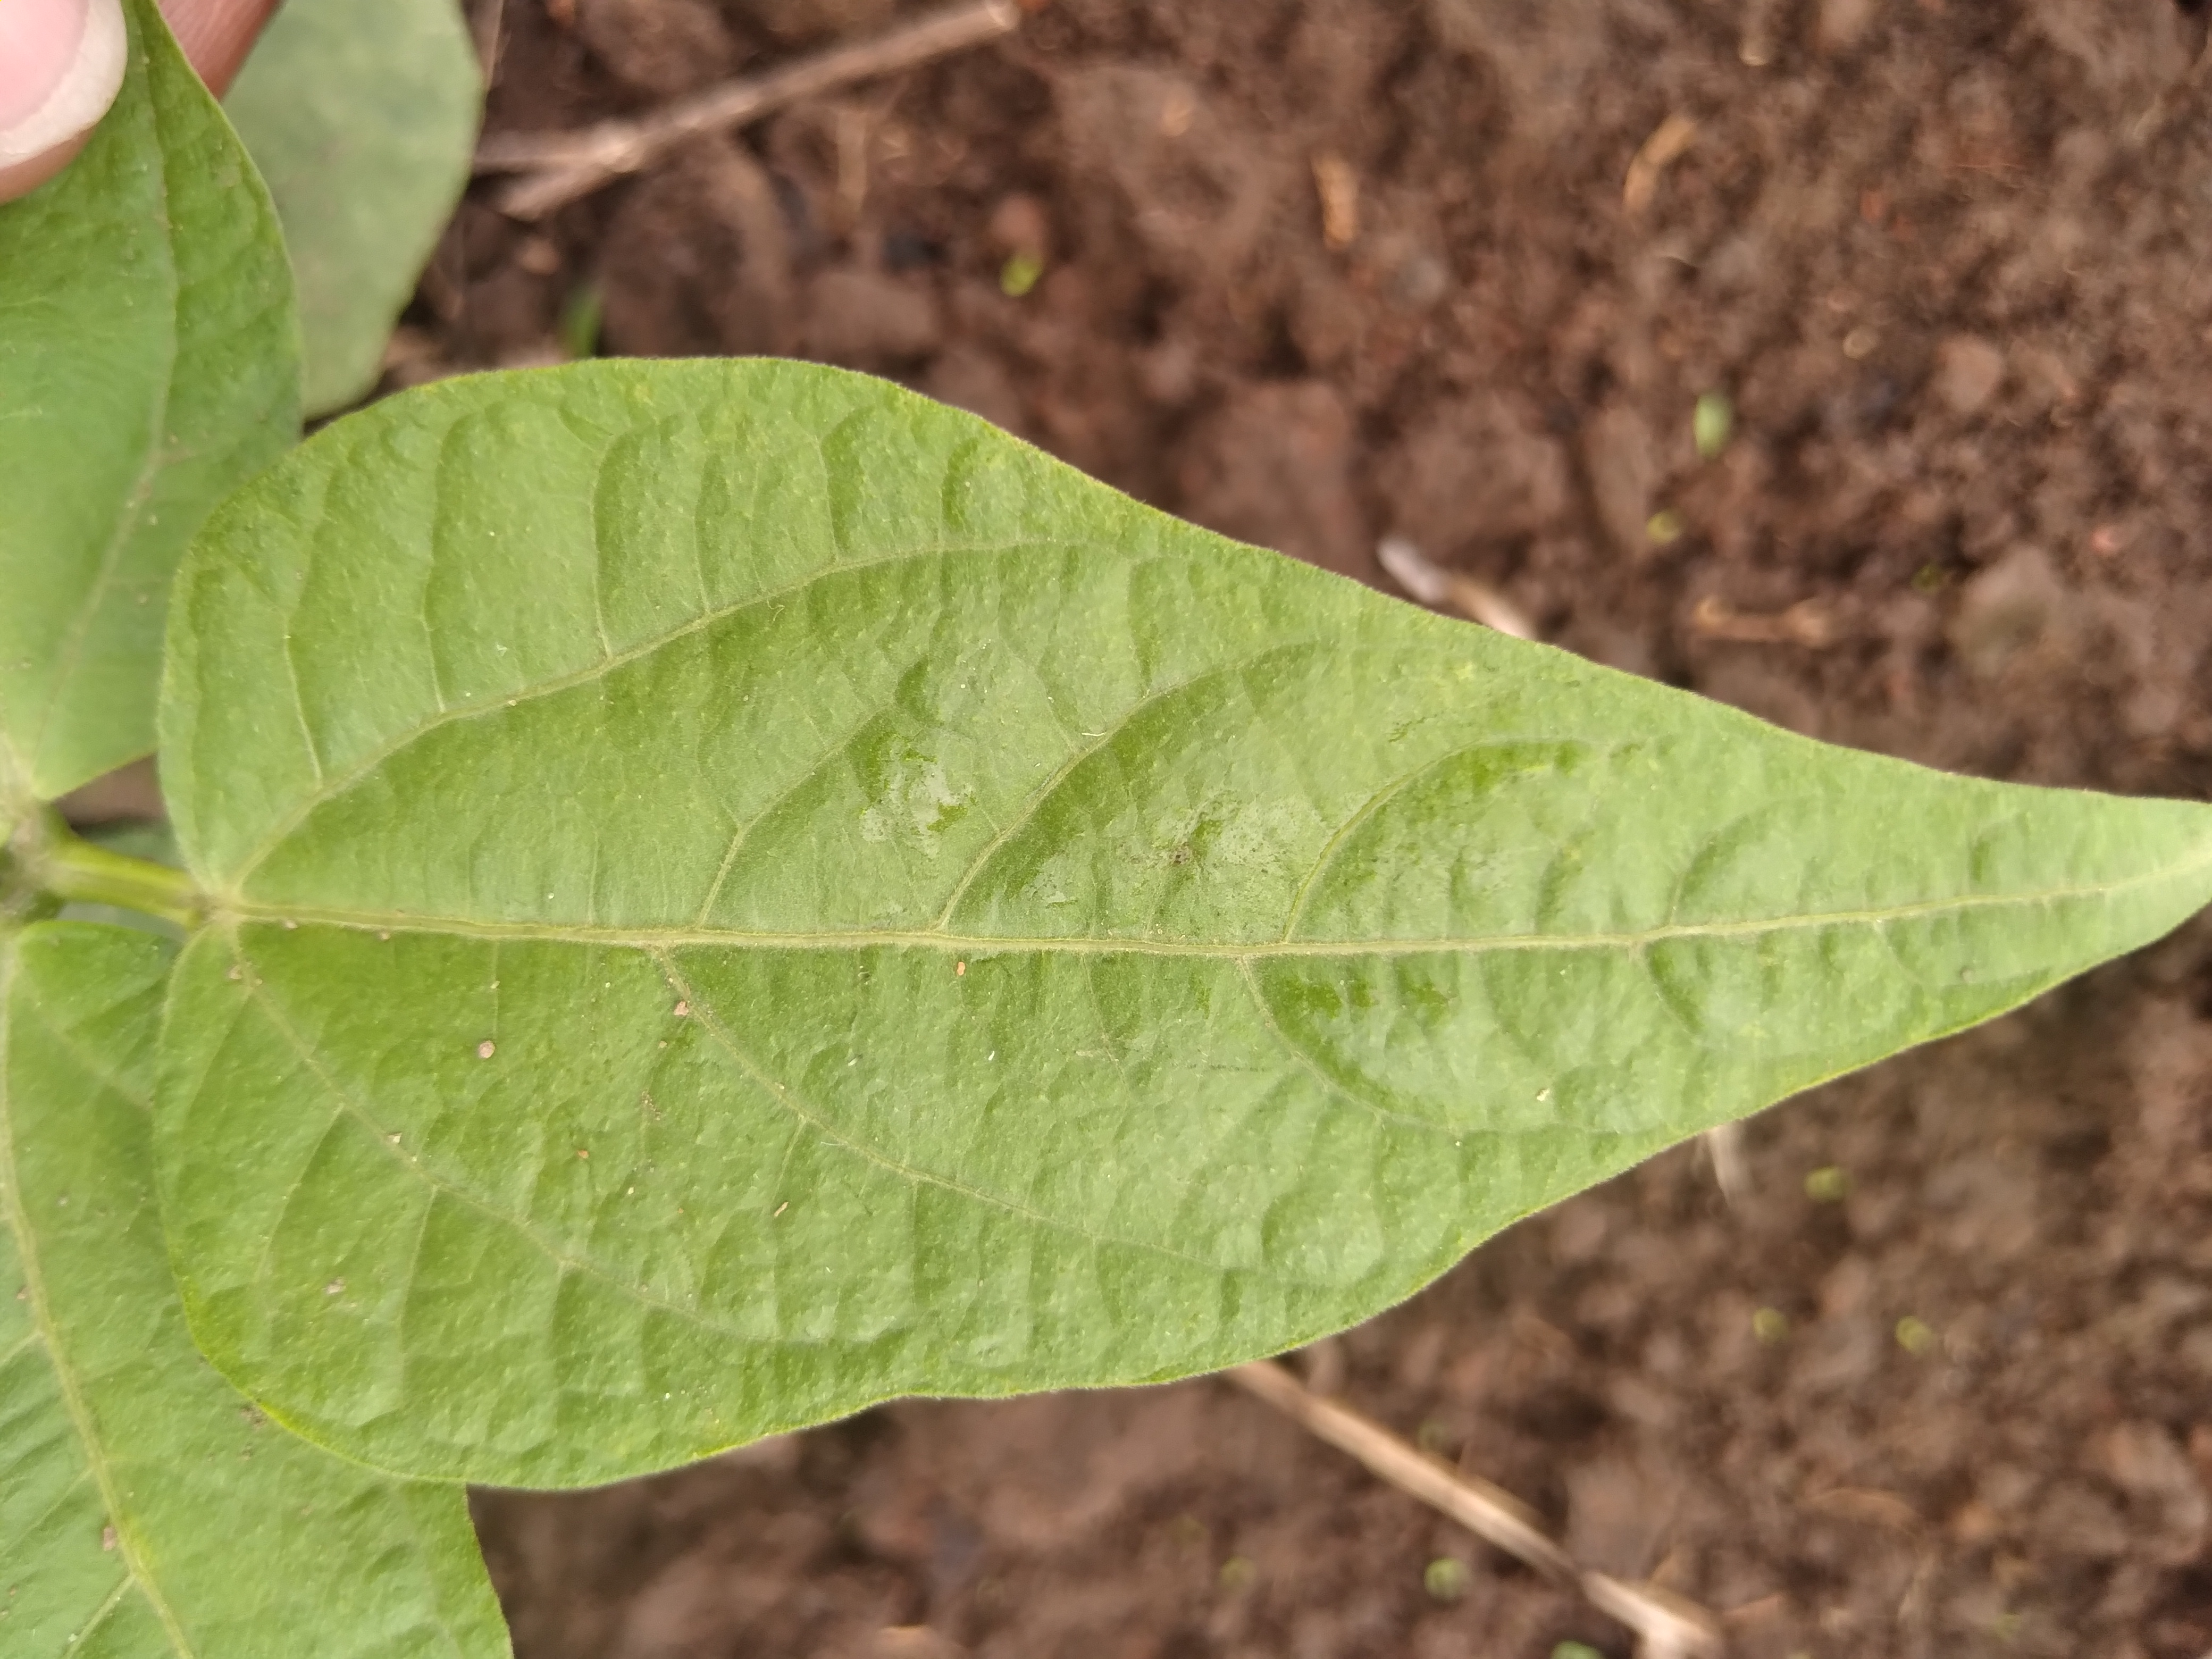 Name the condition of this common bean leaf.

healthy
